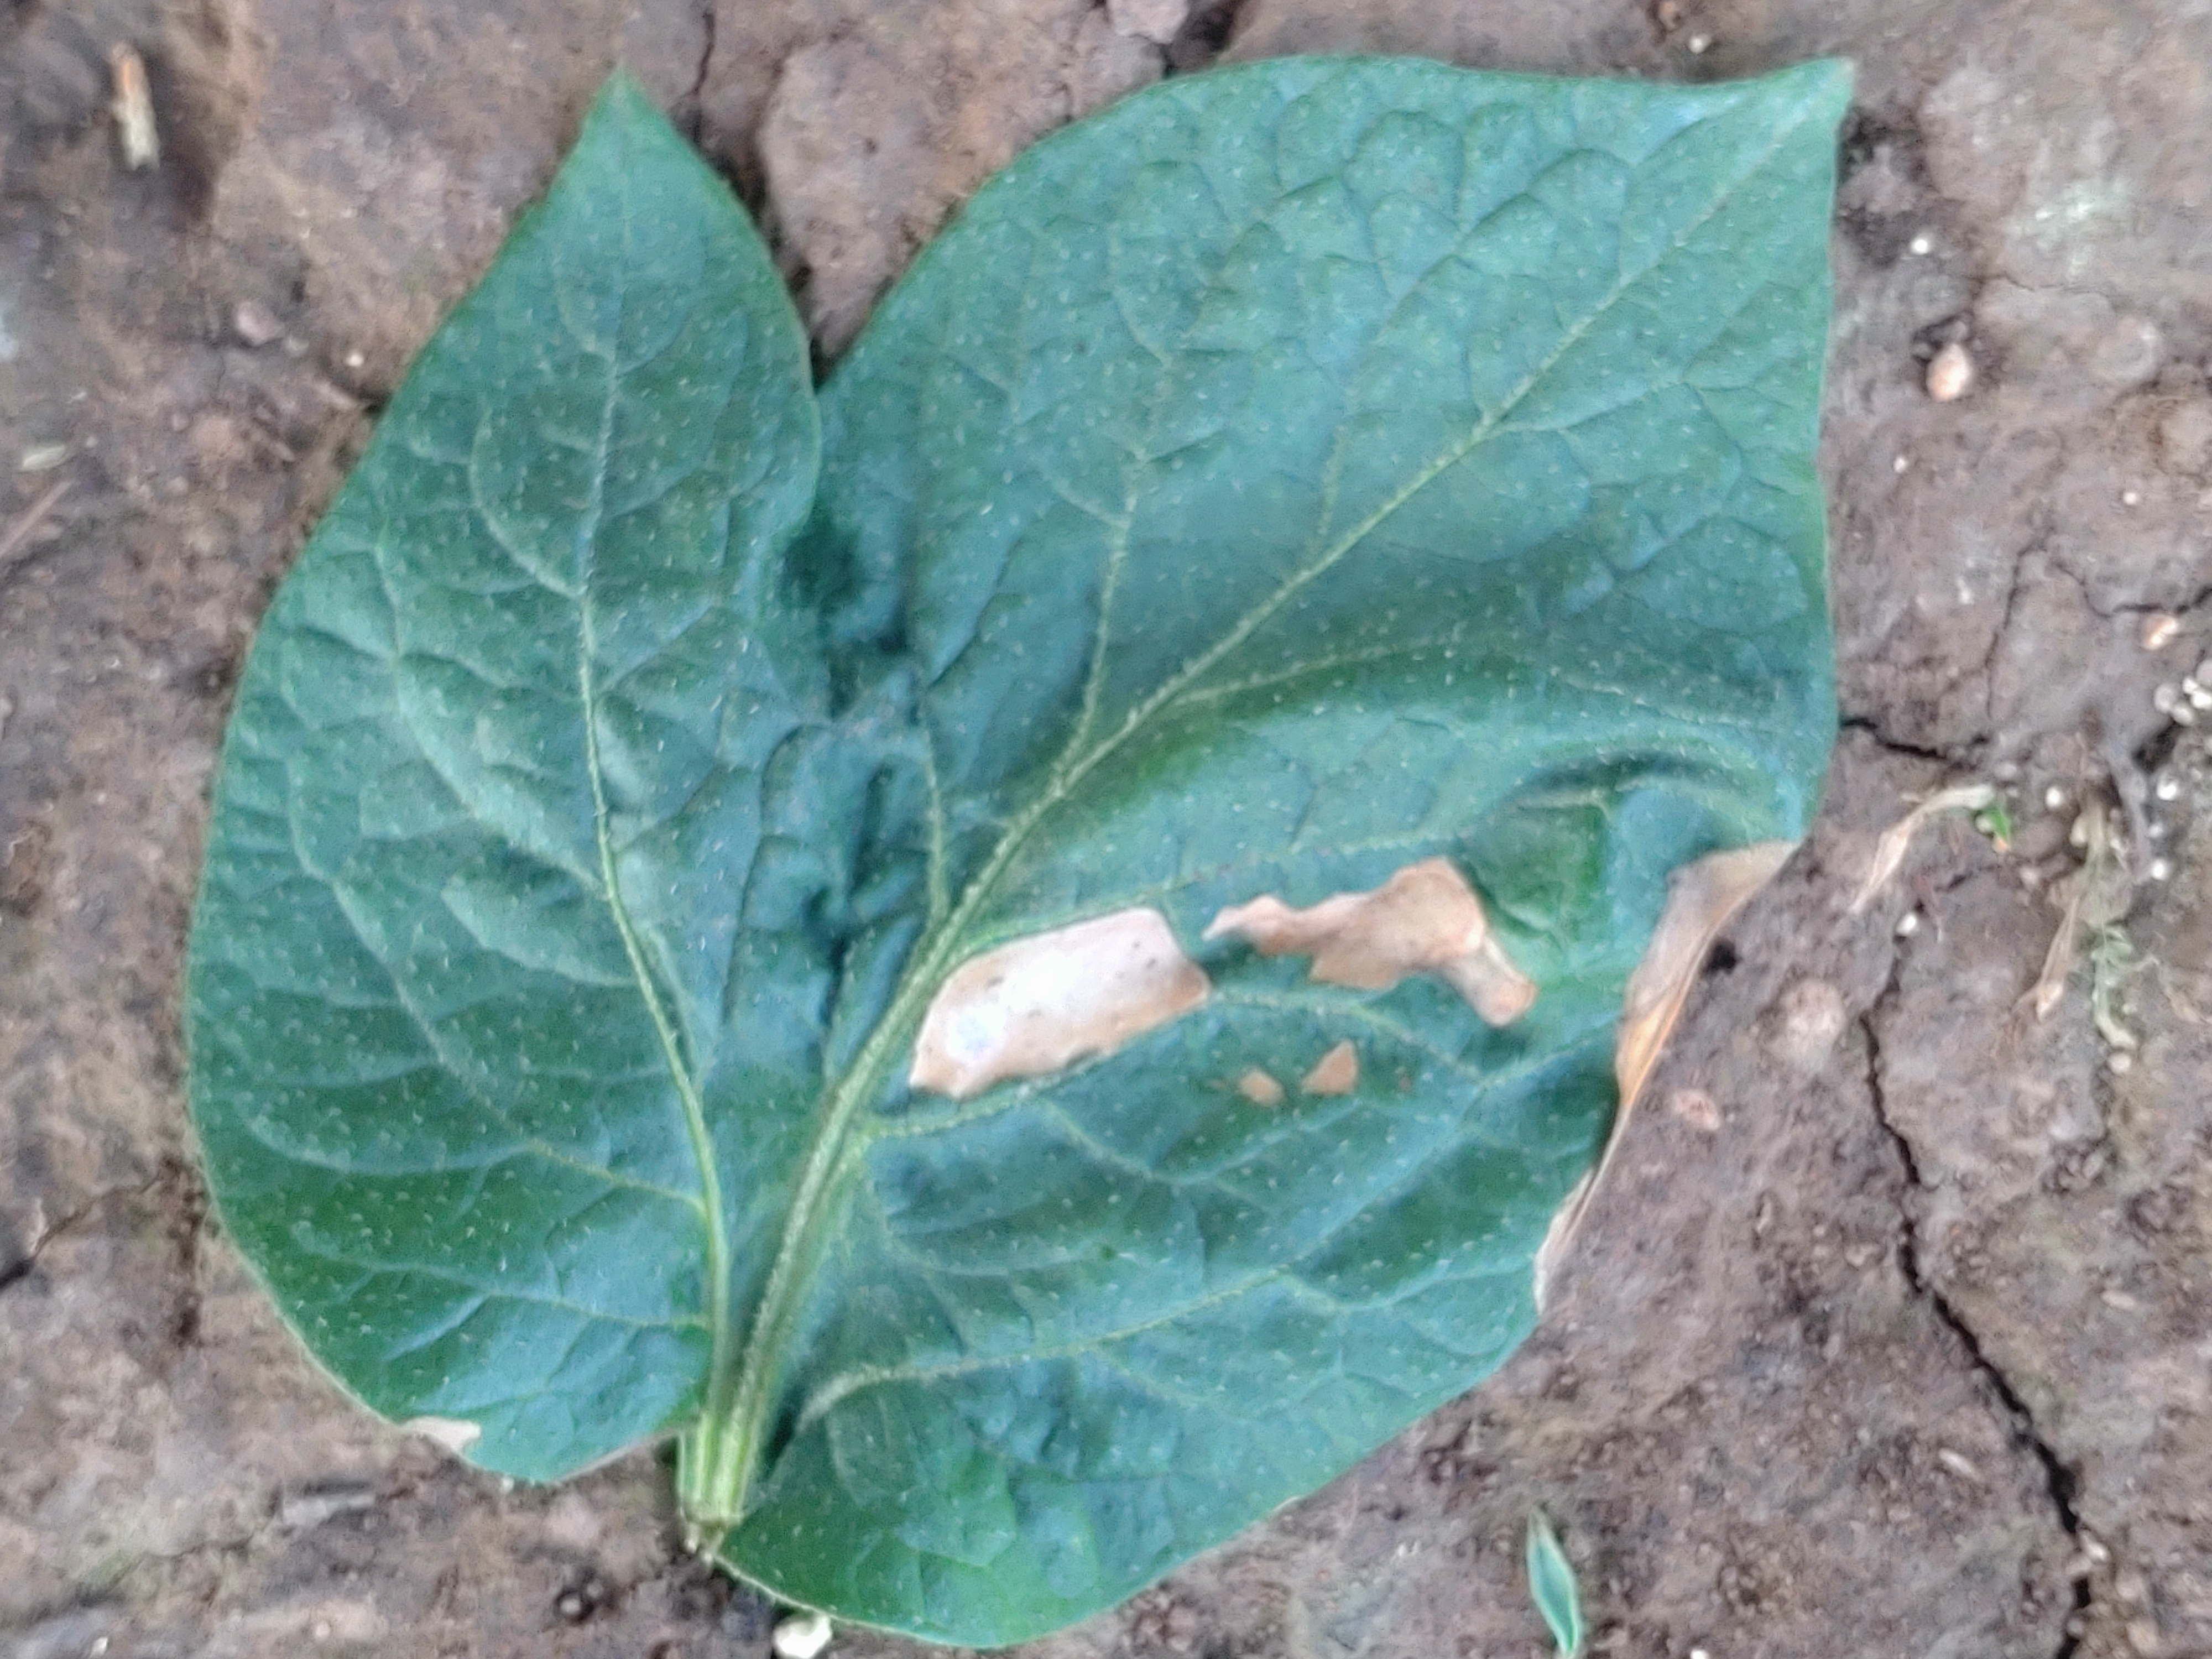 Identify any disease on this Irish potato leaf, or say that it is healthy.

early blight
